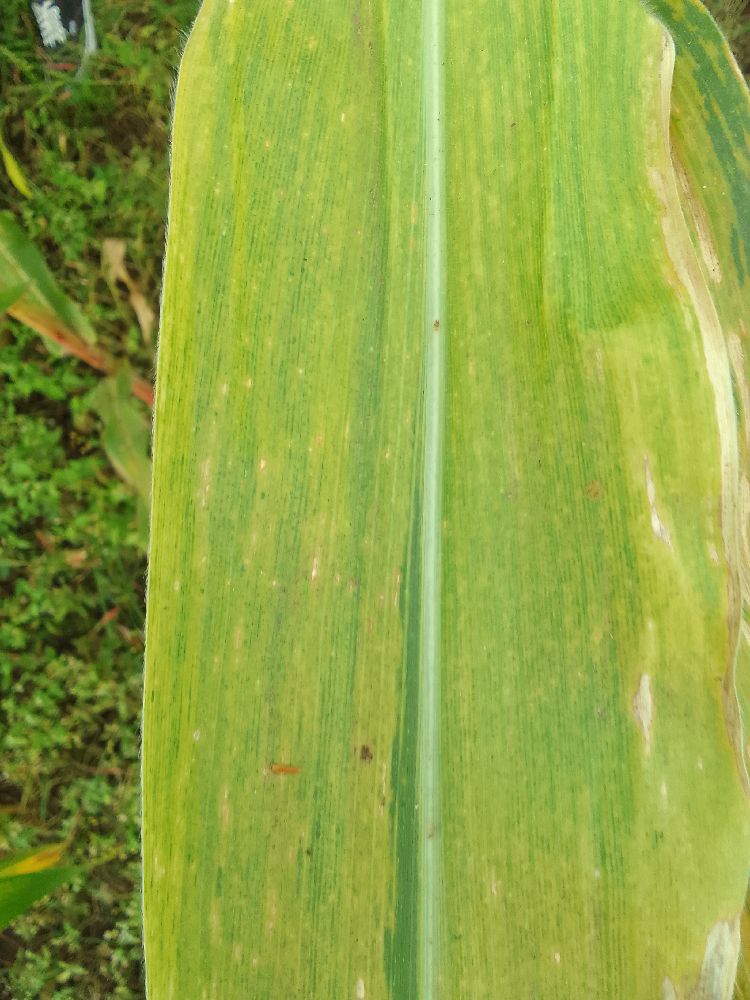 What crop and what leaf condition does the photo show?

maize, maize lethal necrosis
